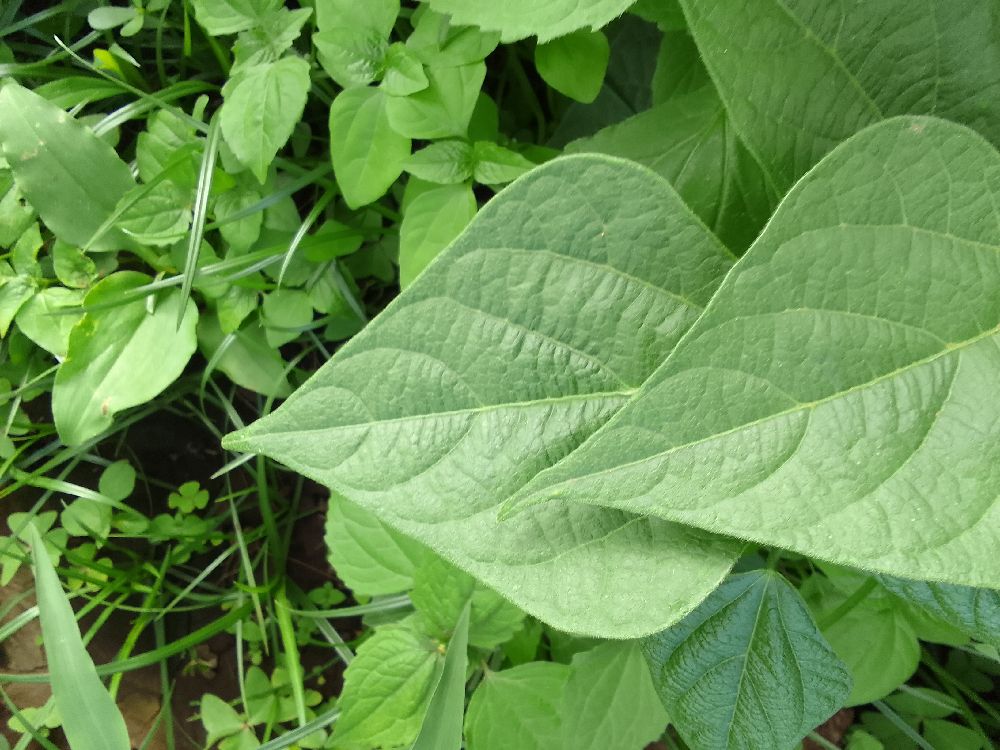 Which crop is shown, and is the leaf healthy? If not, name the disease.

common bean, healthy
